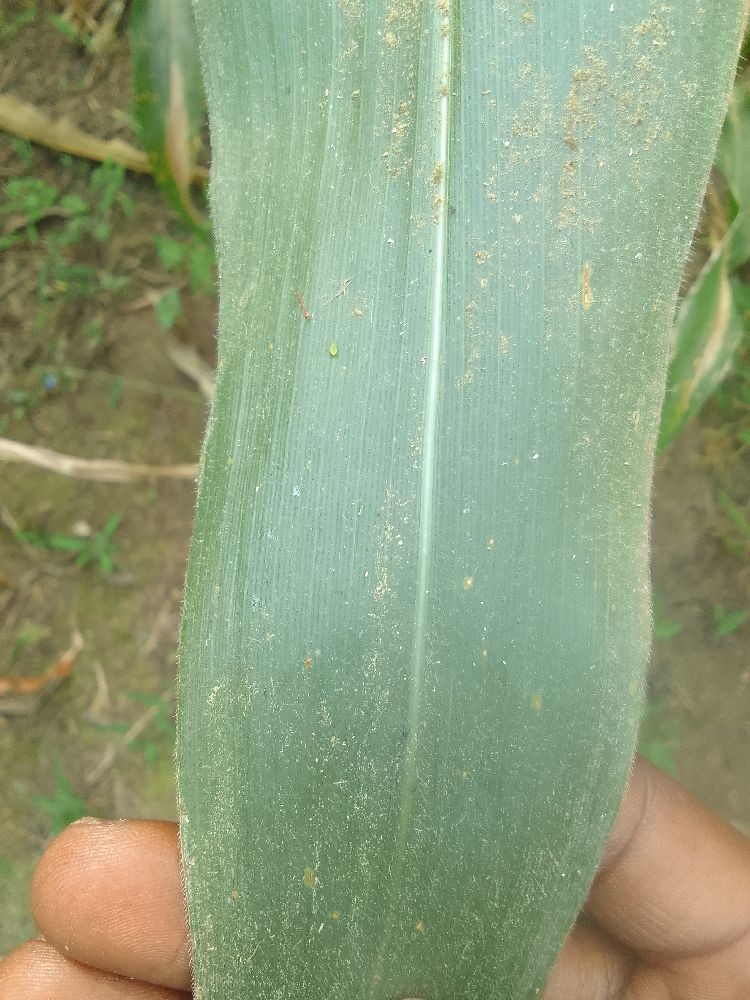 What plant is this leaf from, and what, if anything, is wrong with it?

maize, healthy
